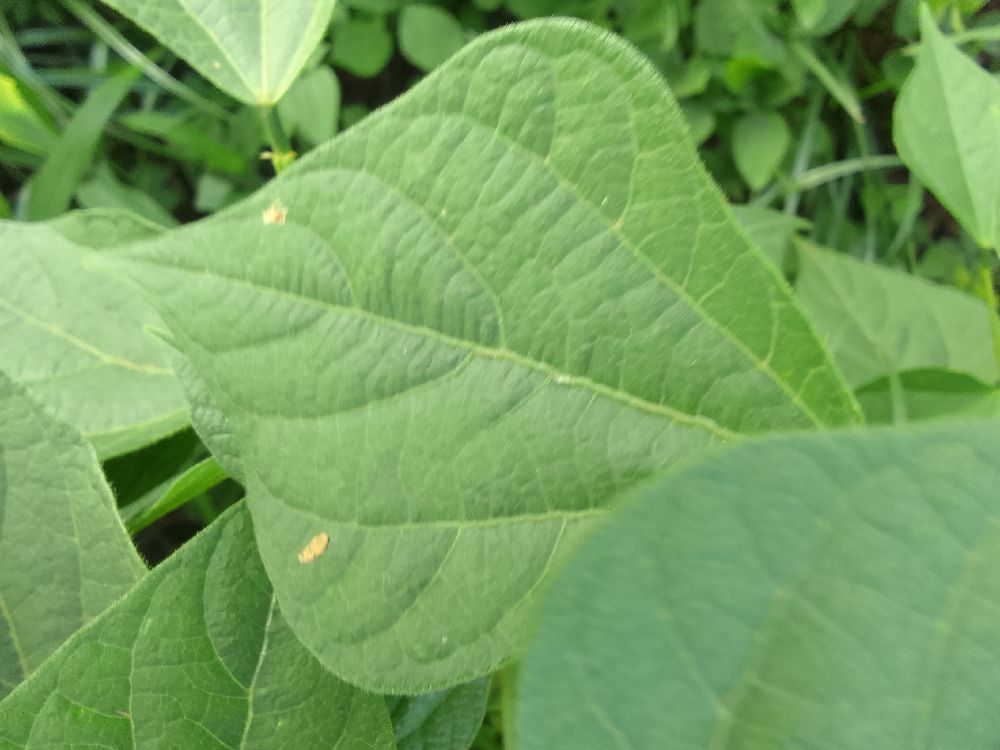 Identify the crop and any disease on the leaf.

common bean, healthy
